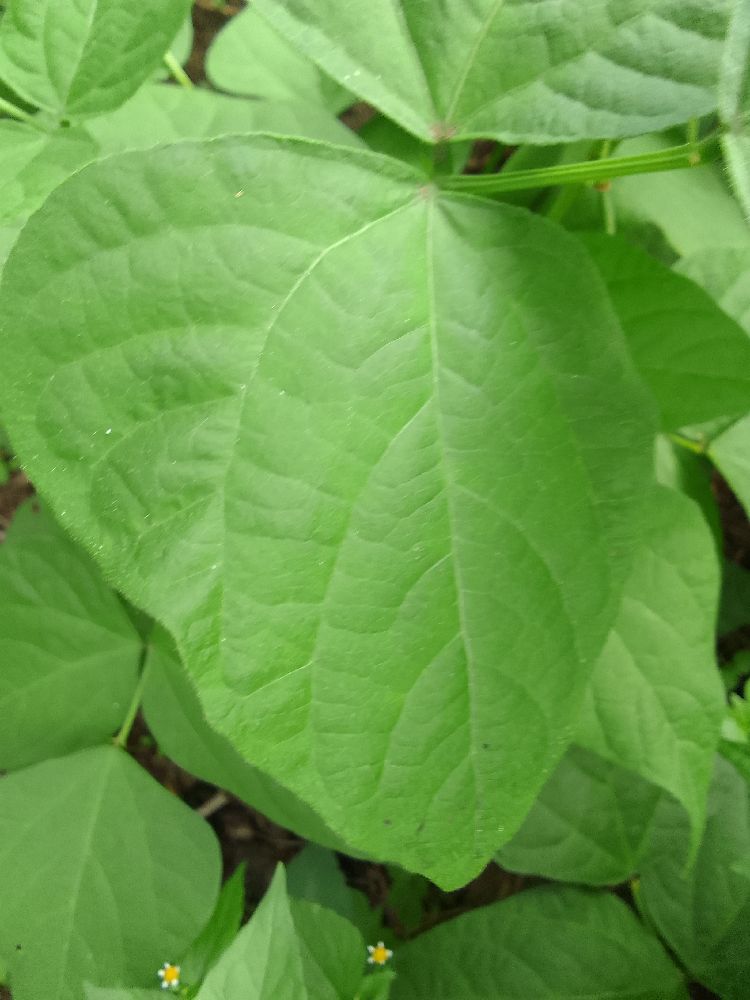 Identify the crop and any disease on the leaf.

common bean, healthy
